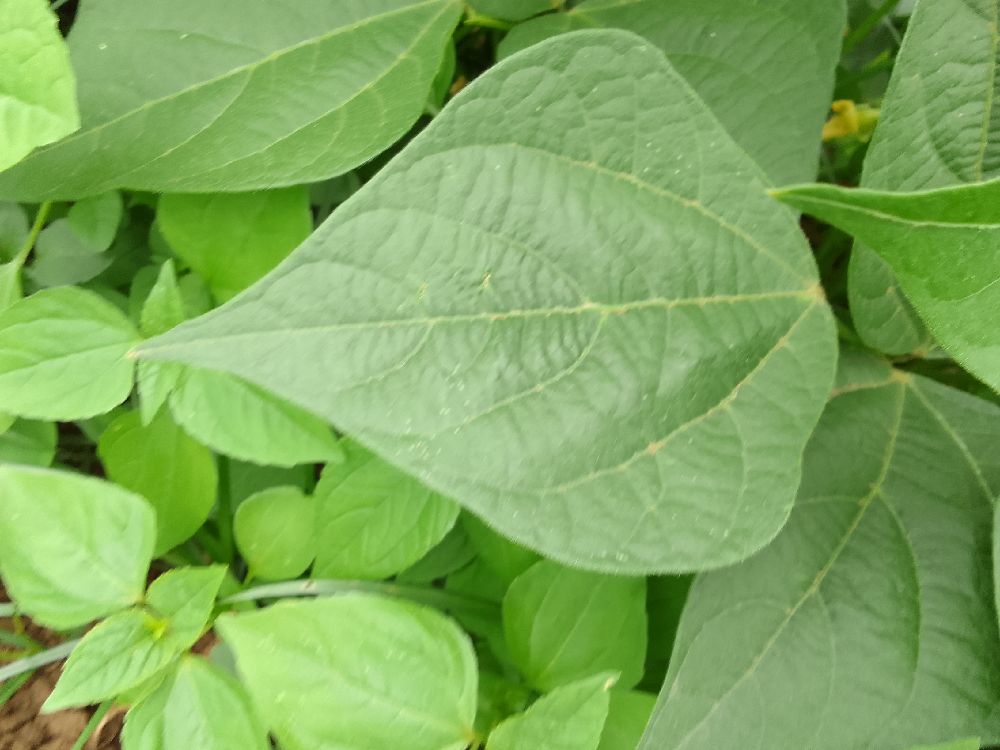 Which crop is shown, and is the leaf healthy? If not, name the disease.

common bean, healthy
